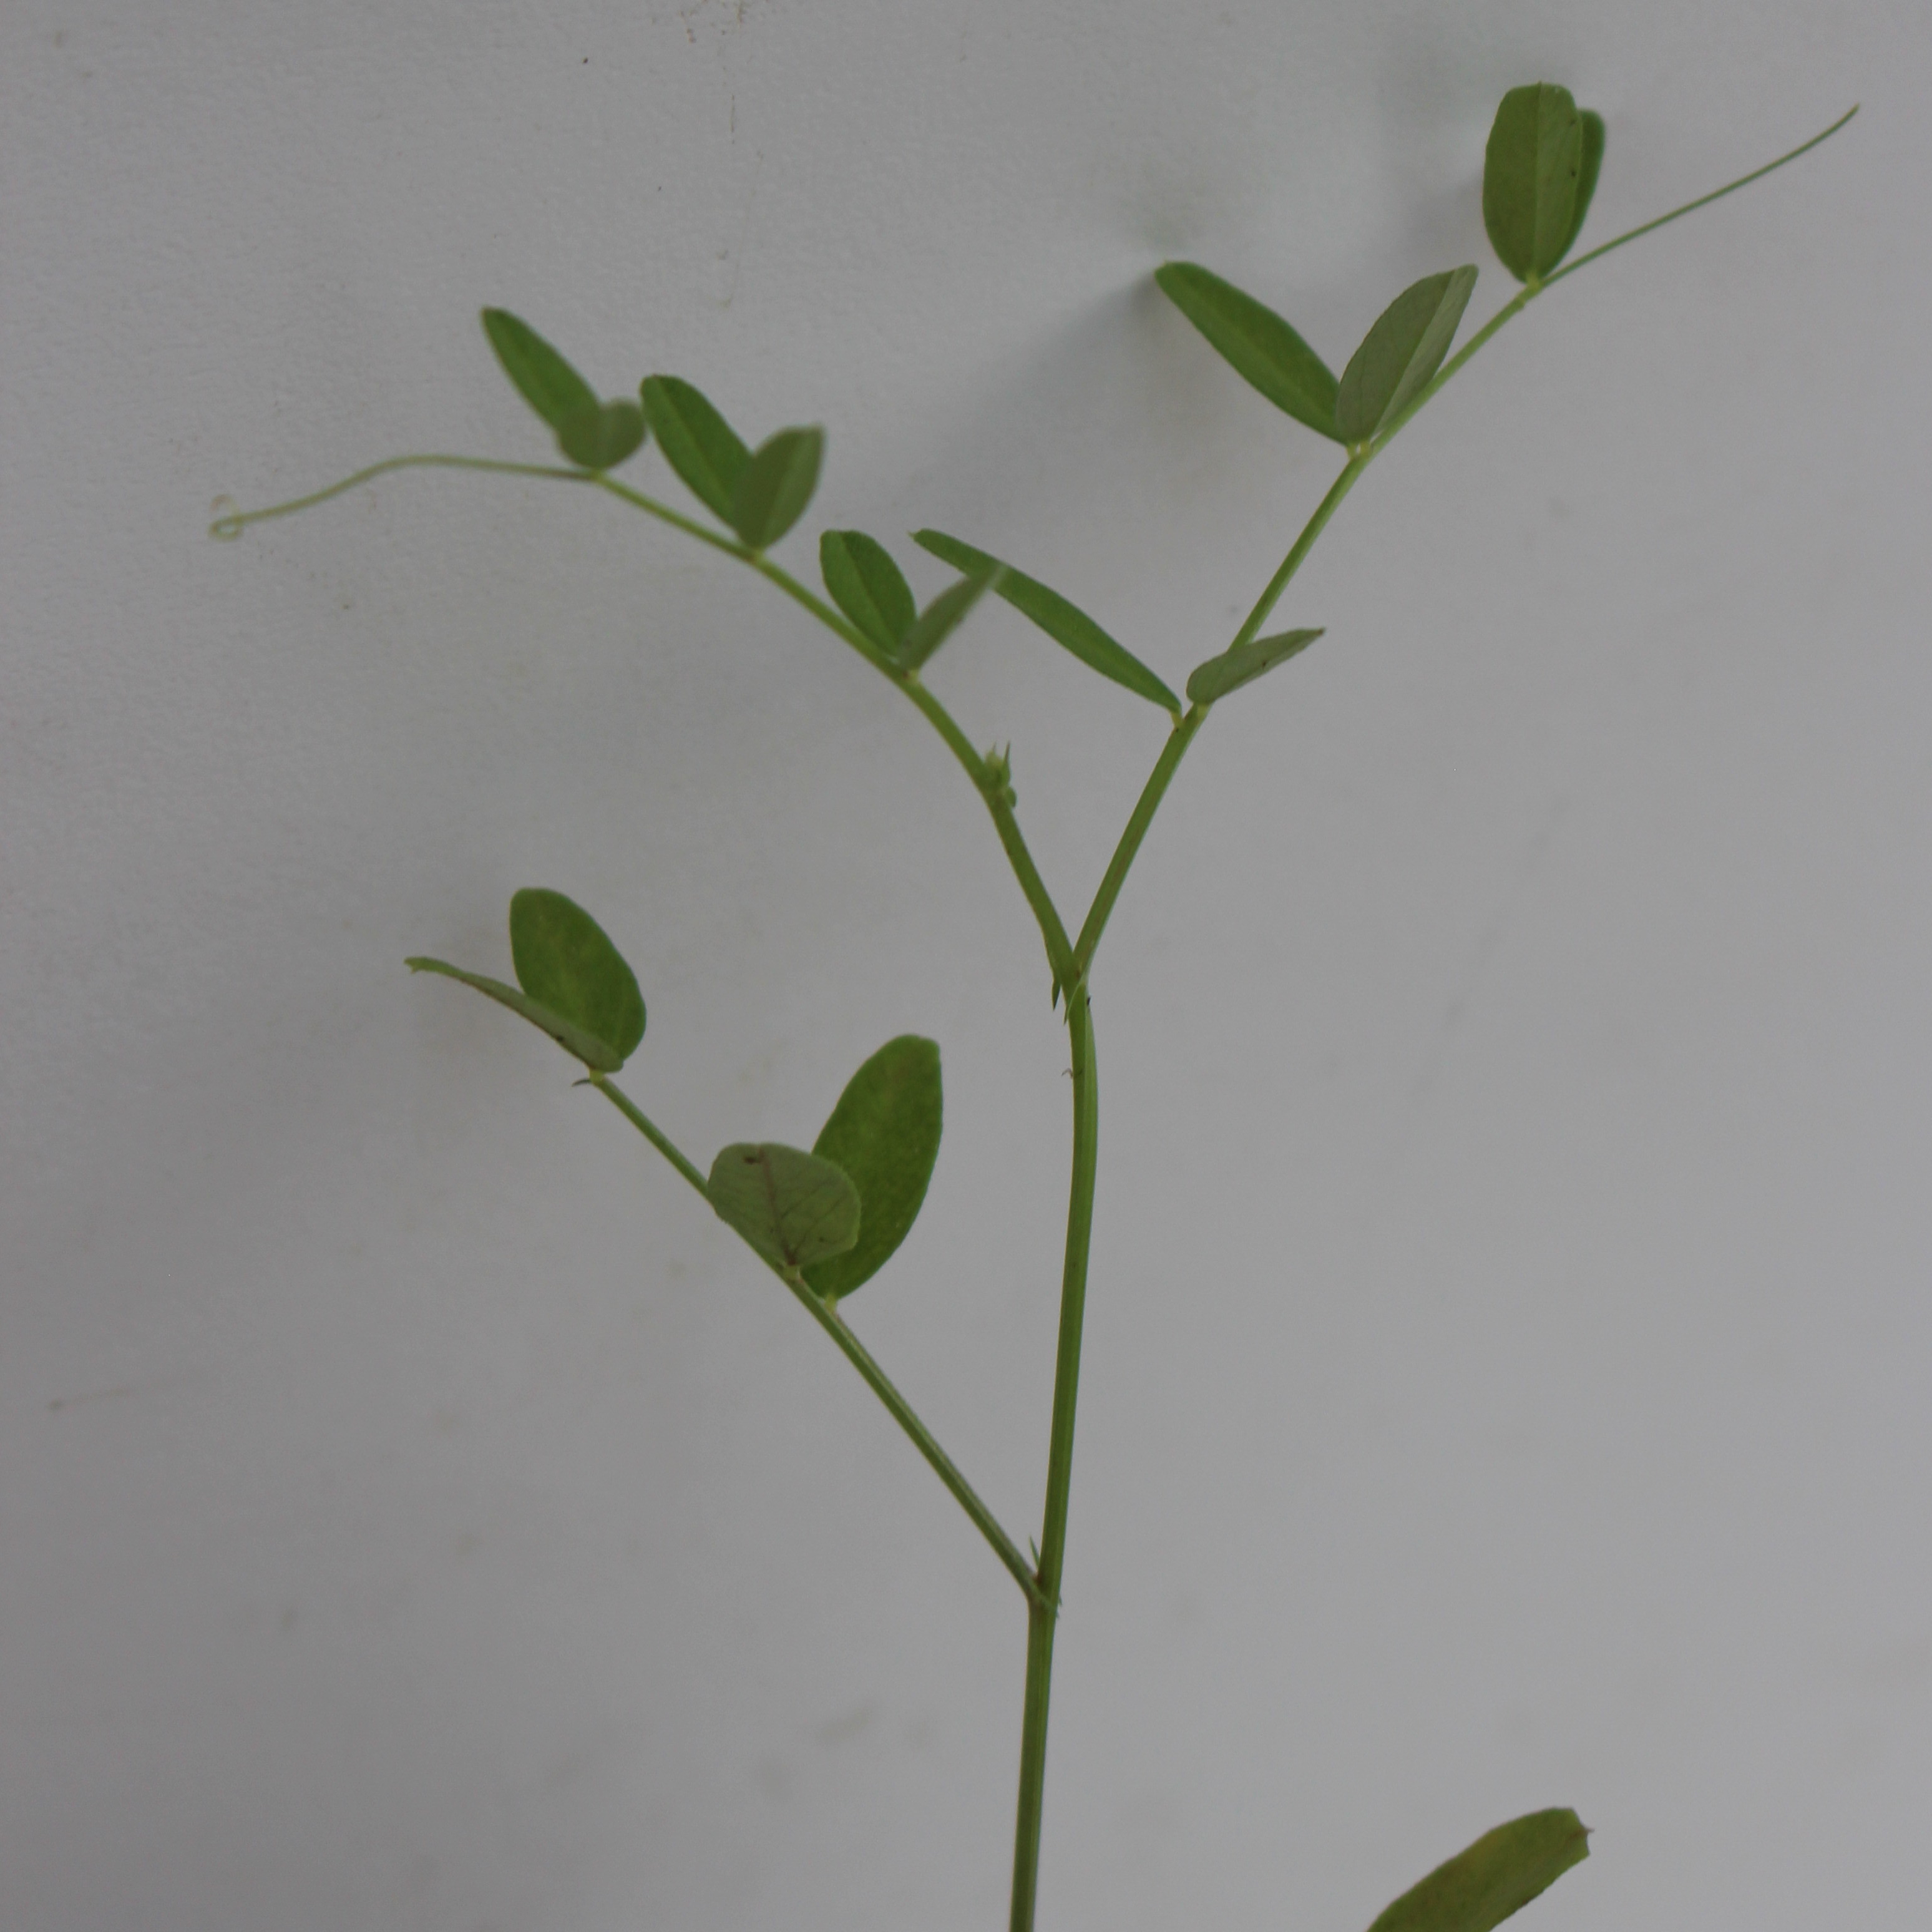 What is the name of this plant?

Vicia sativa
